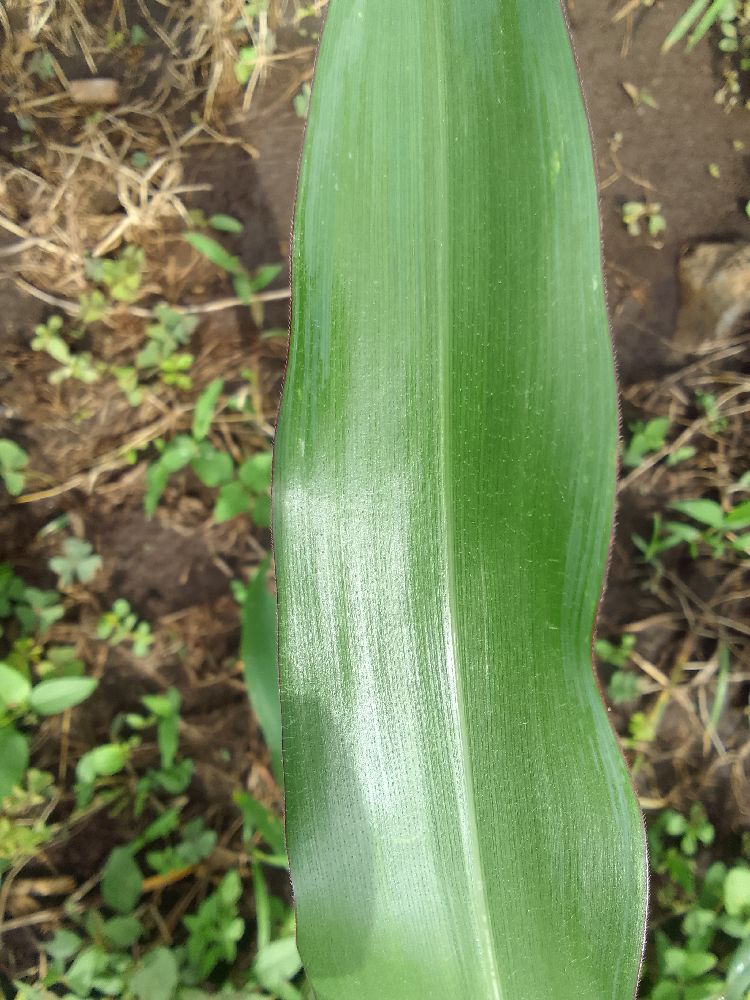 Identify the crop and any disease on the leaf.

maize, healthy
